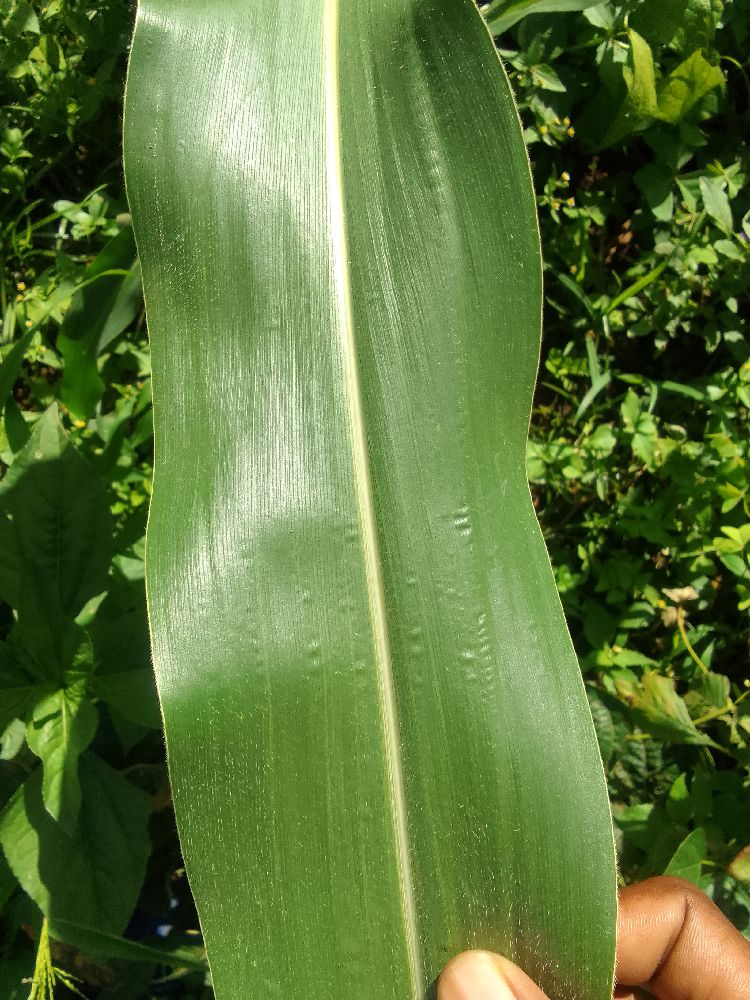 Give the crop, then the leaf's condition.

maize, healthy
